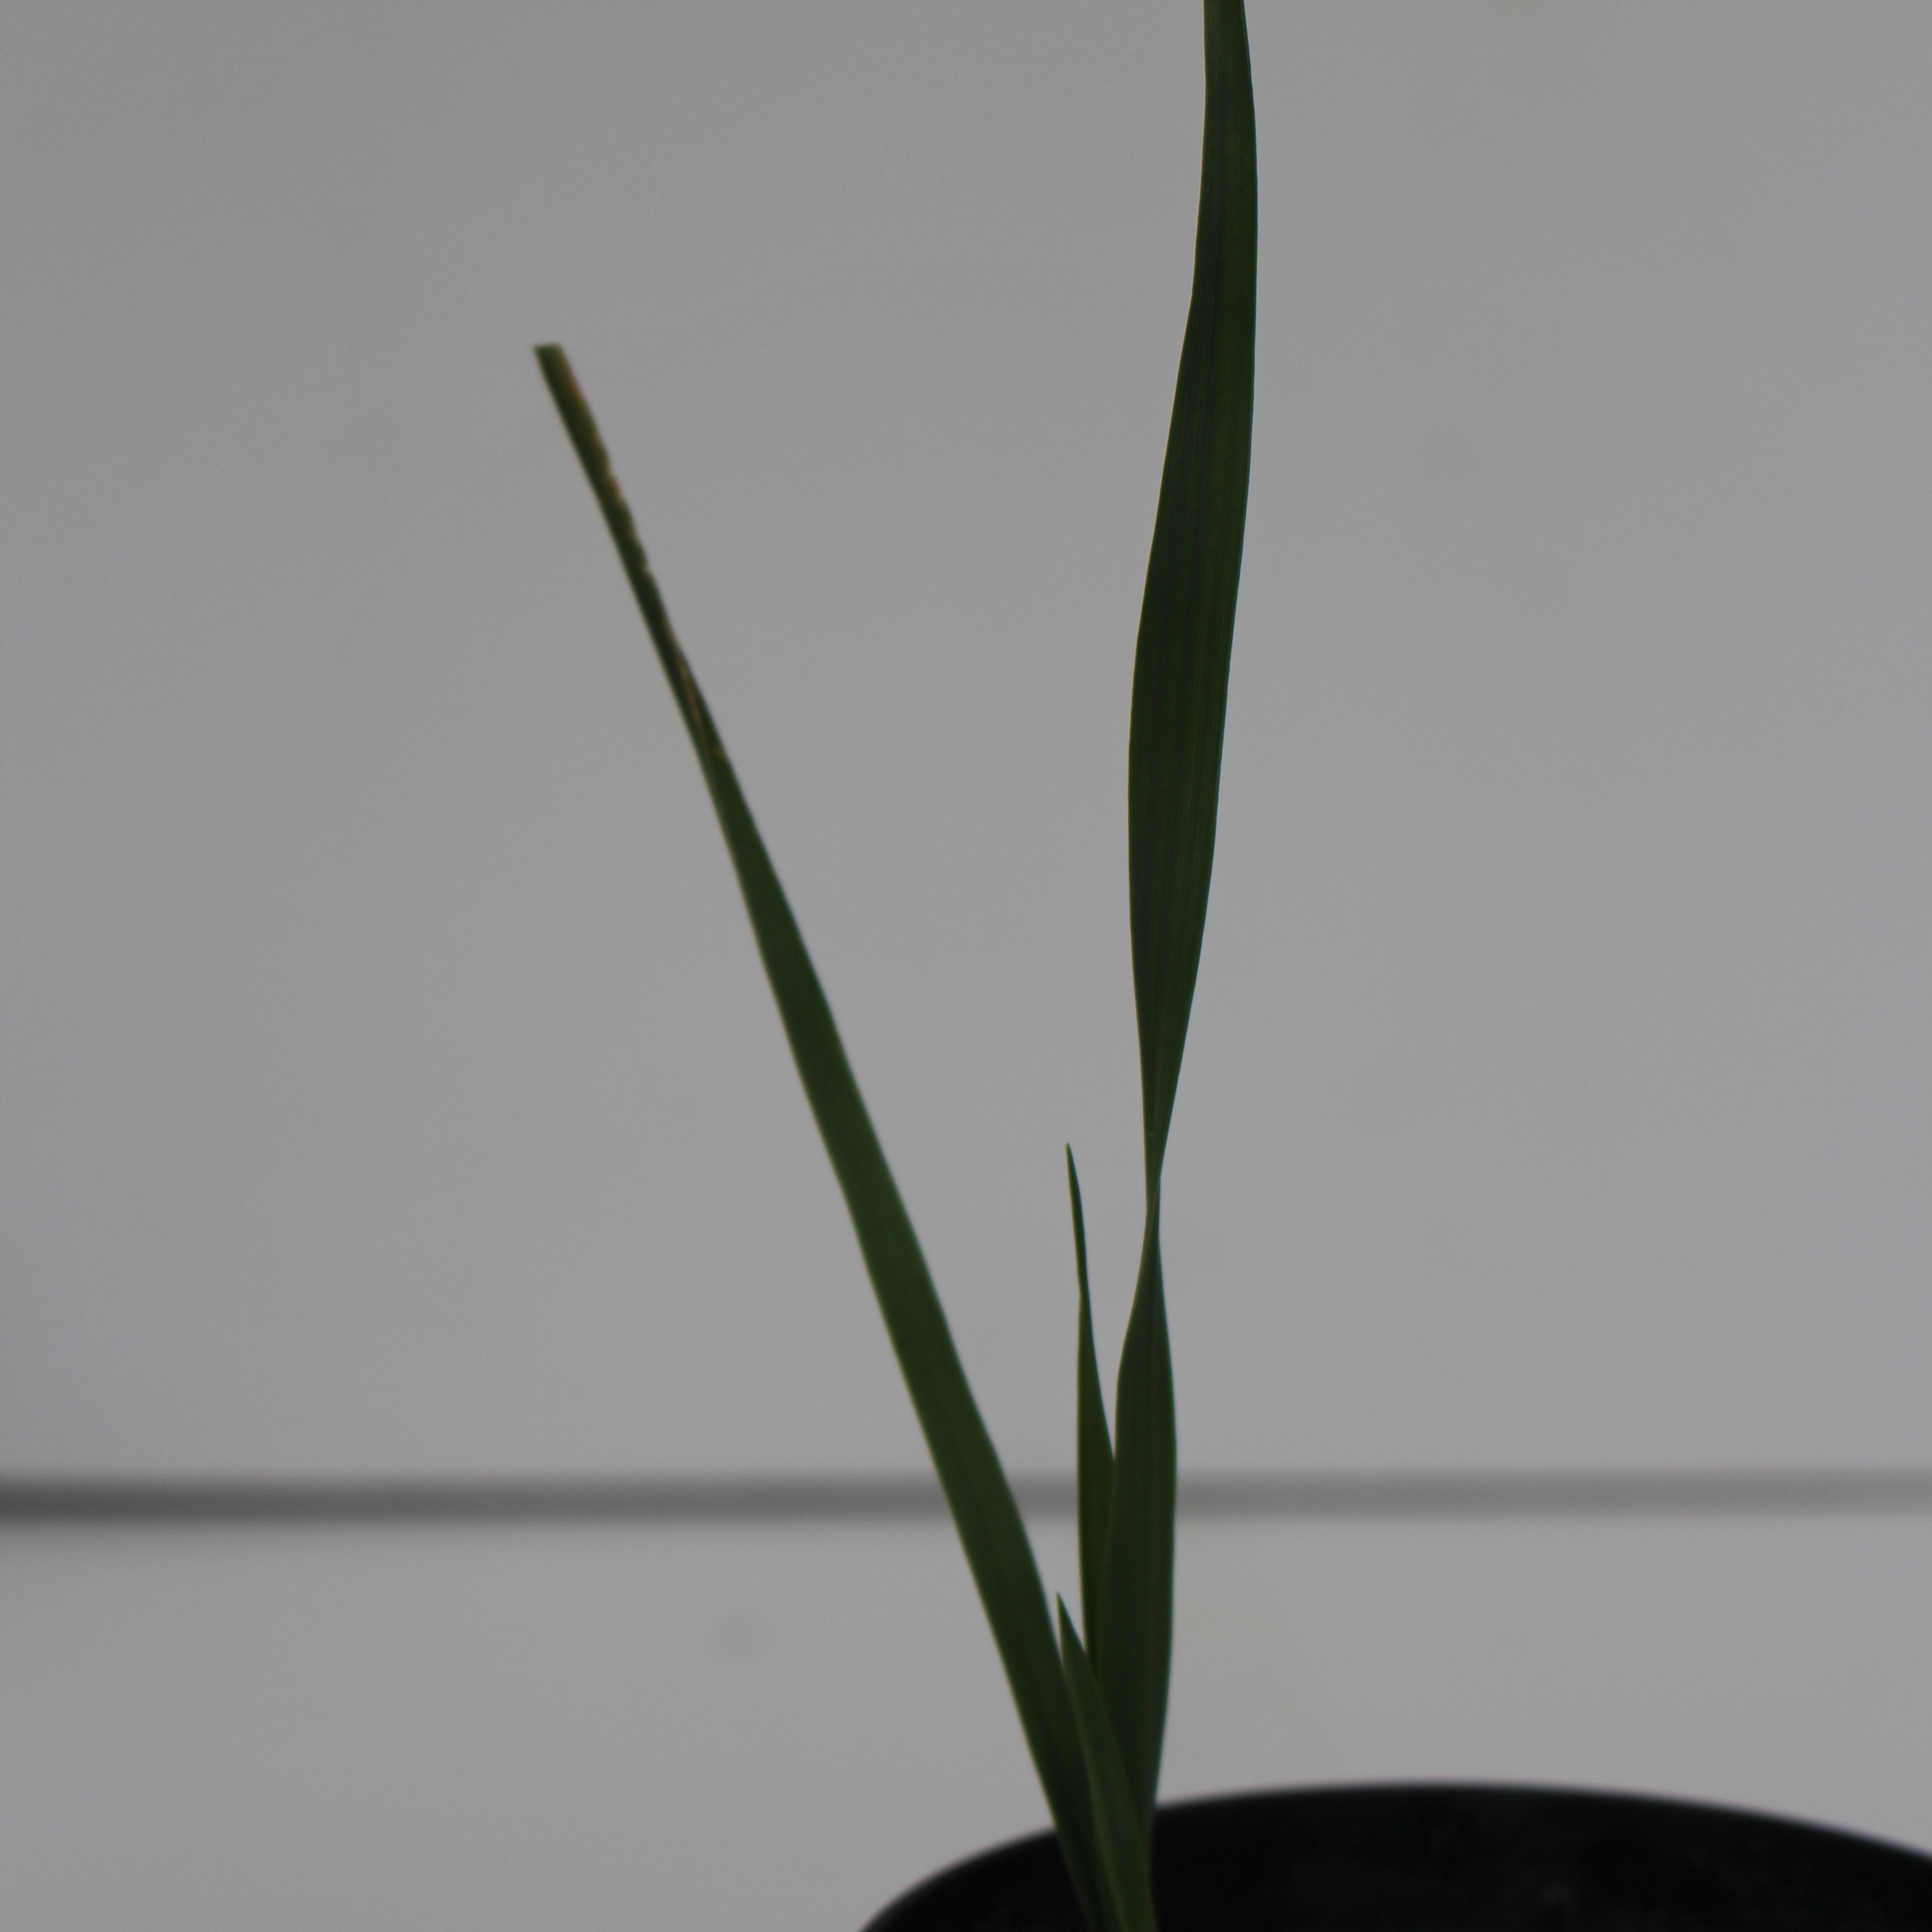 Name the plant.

Avena sterilis
